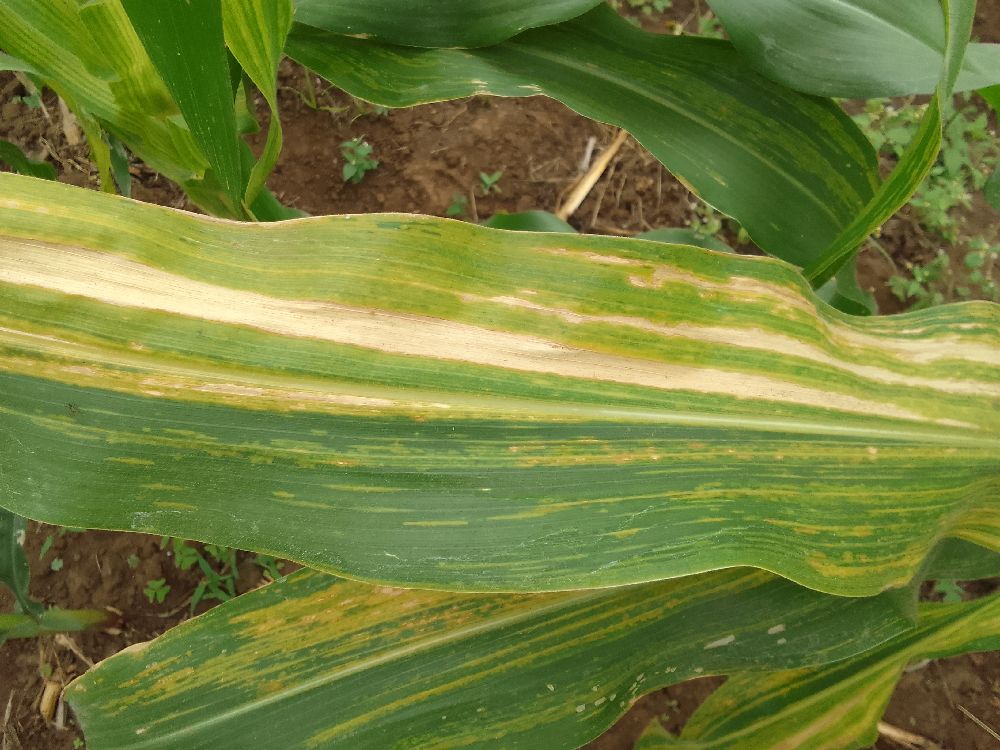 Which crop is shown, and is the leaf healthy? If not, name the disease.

maize, maize lethal necrosis
